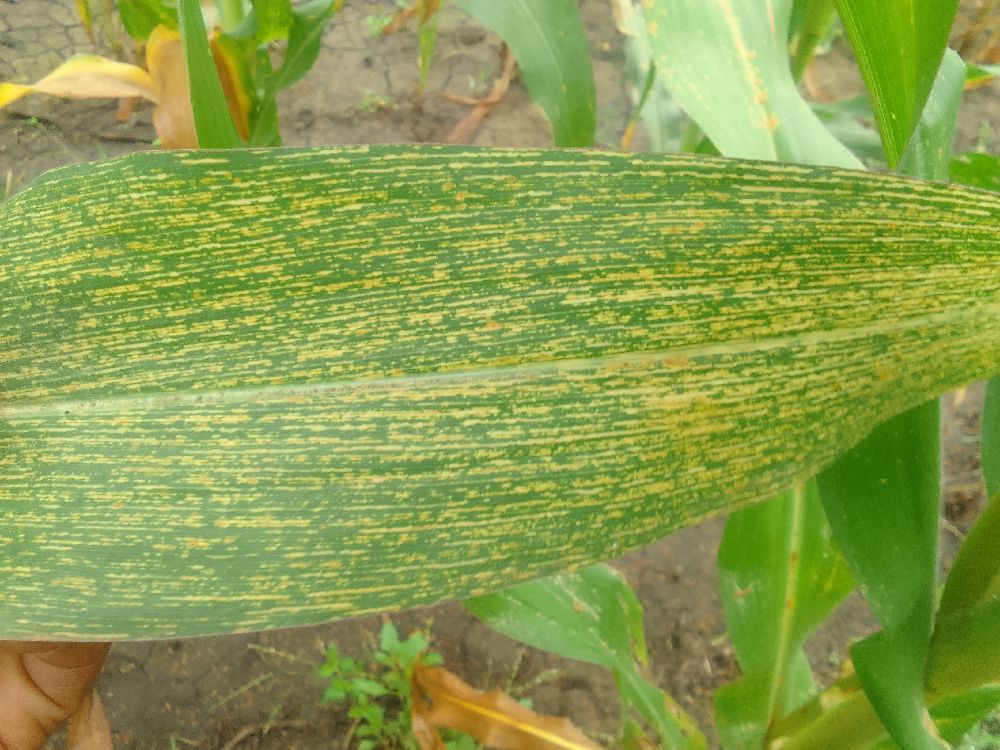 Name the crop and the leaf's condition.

maize, maize streak virus
